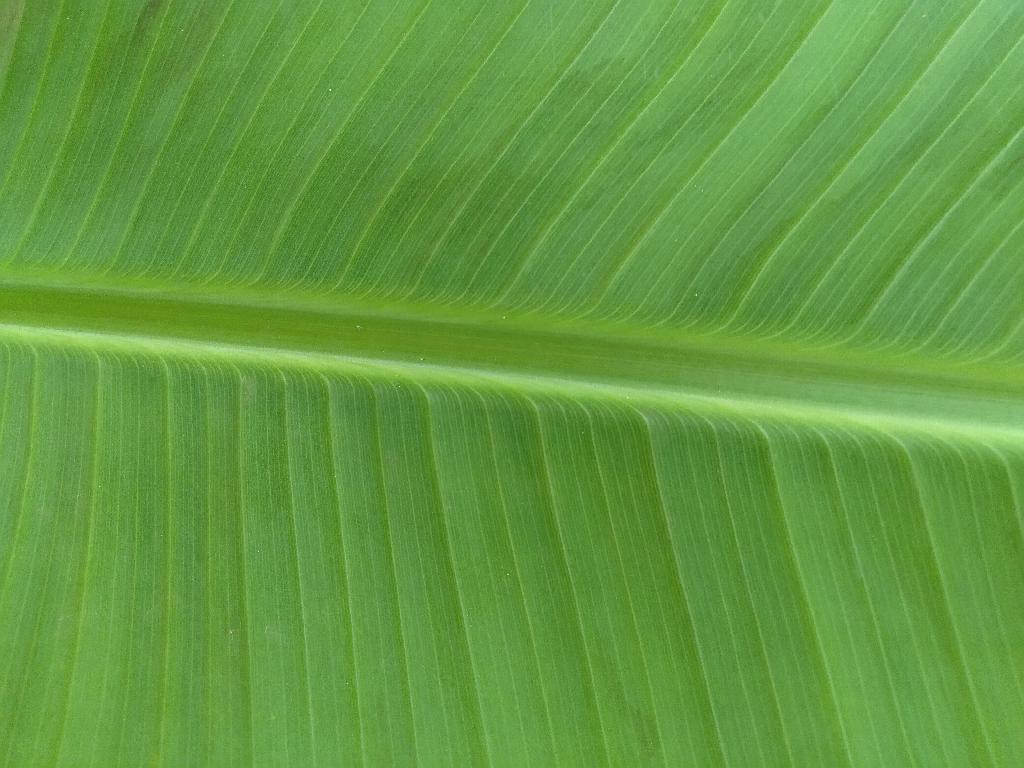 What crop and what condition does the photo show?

banana, healthy
